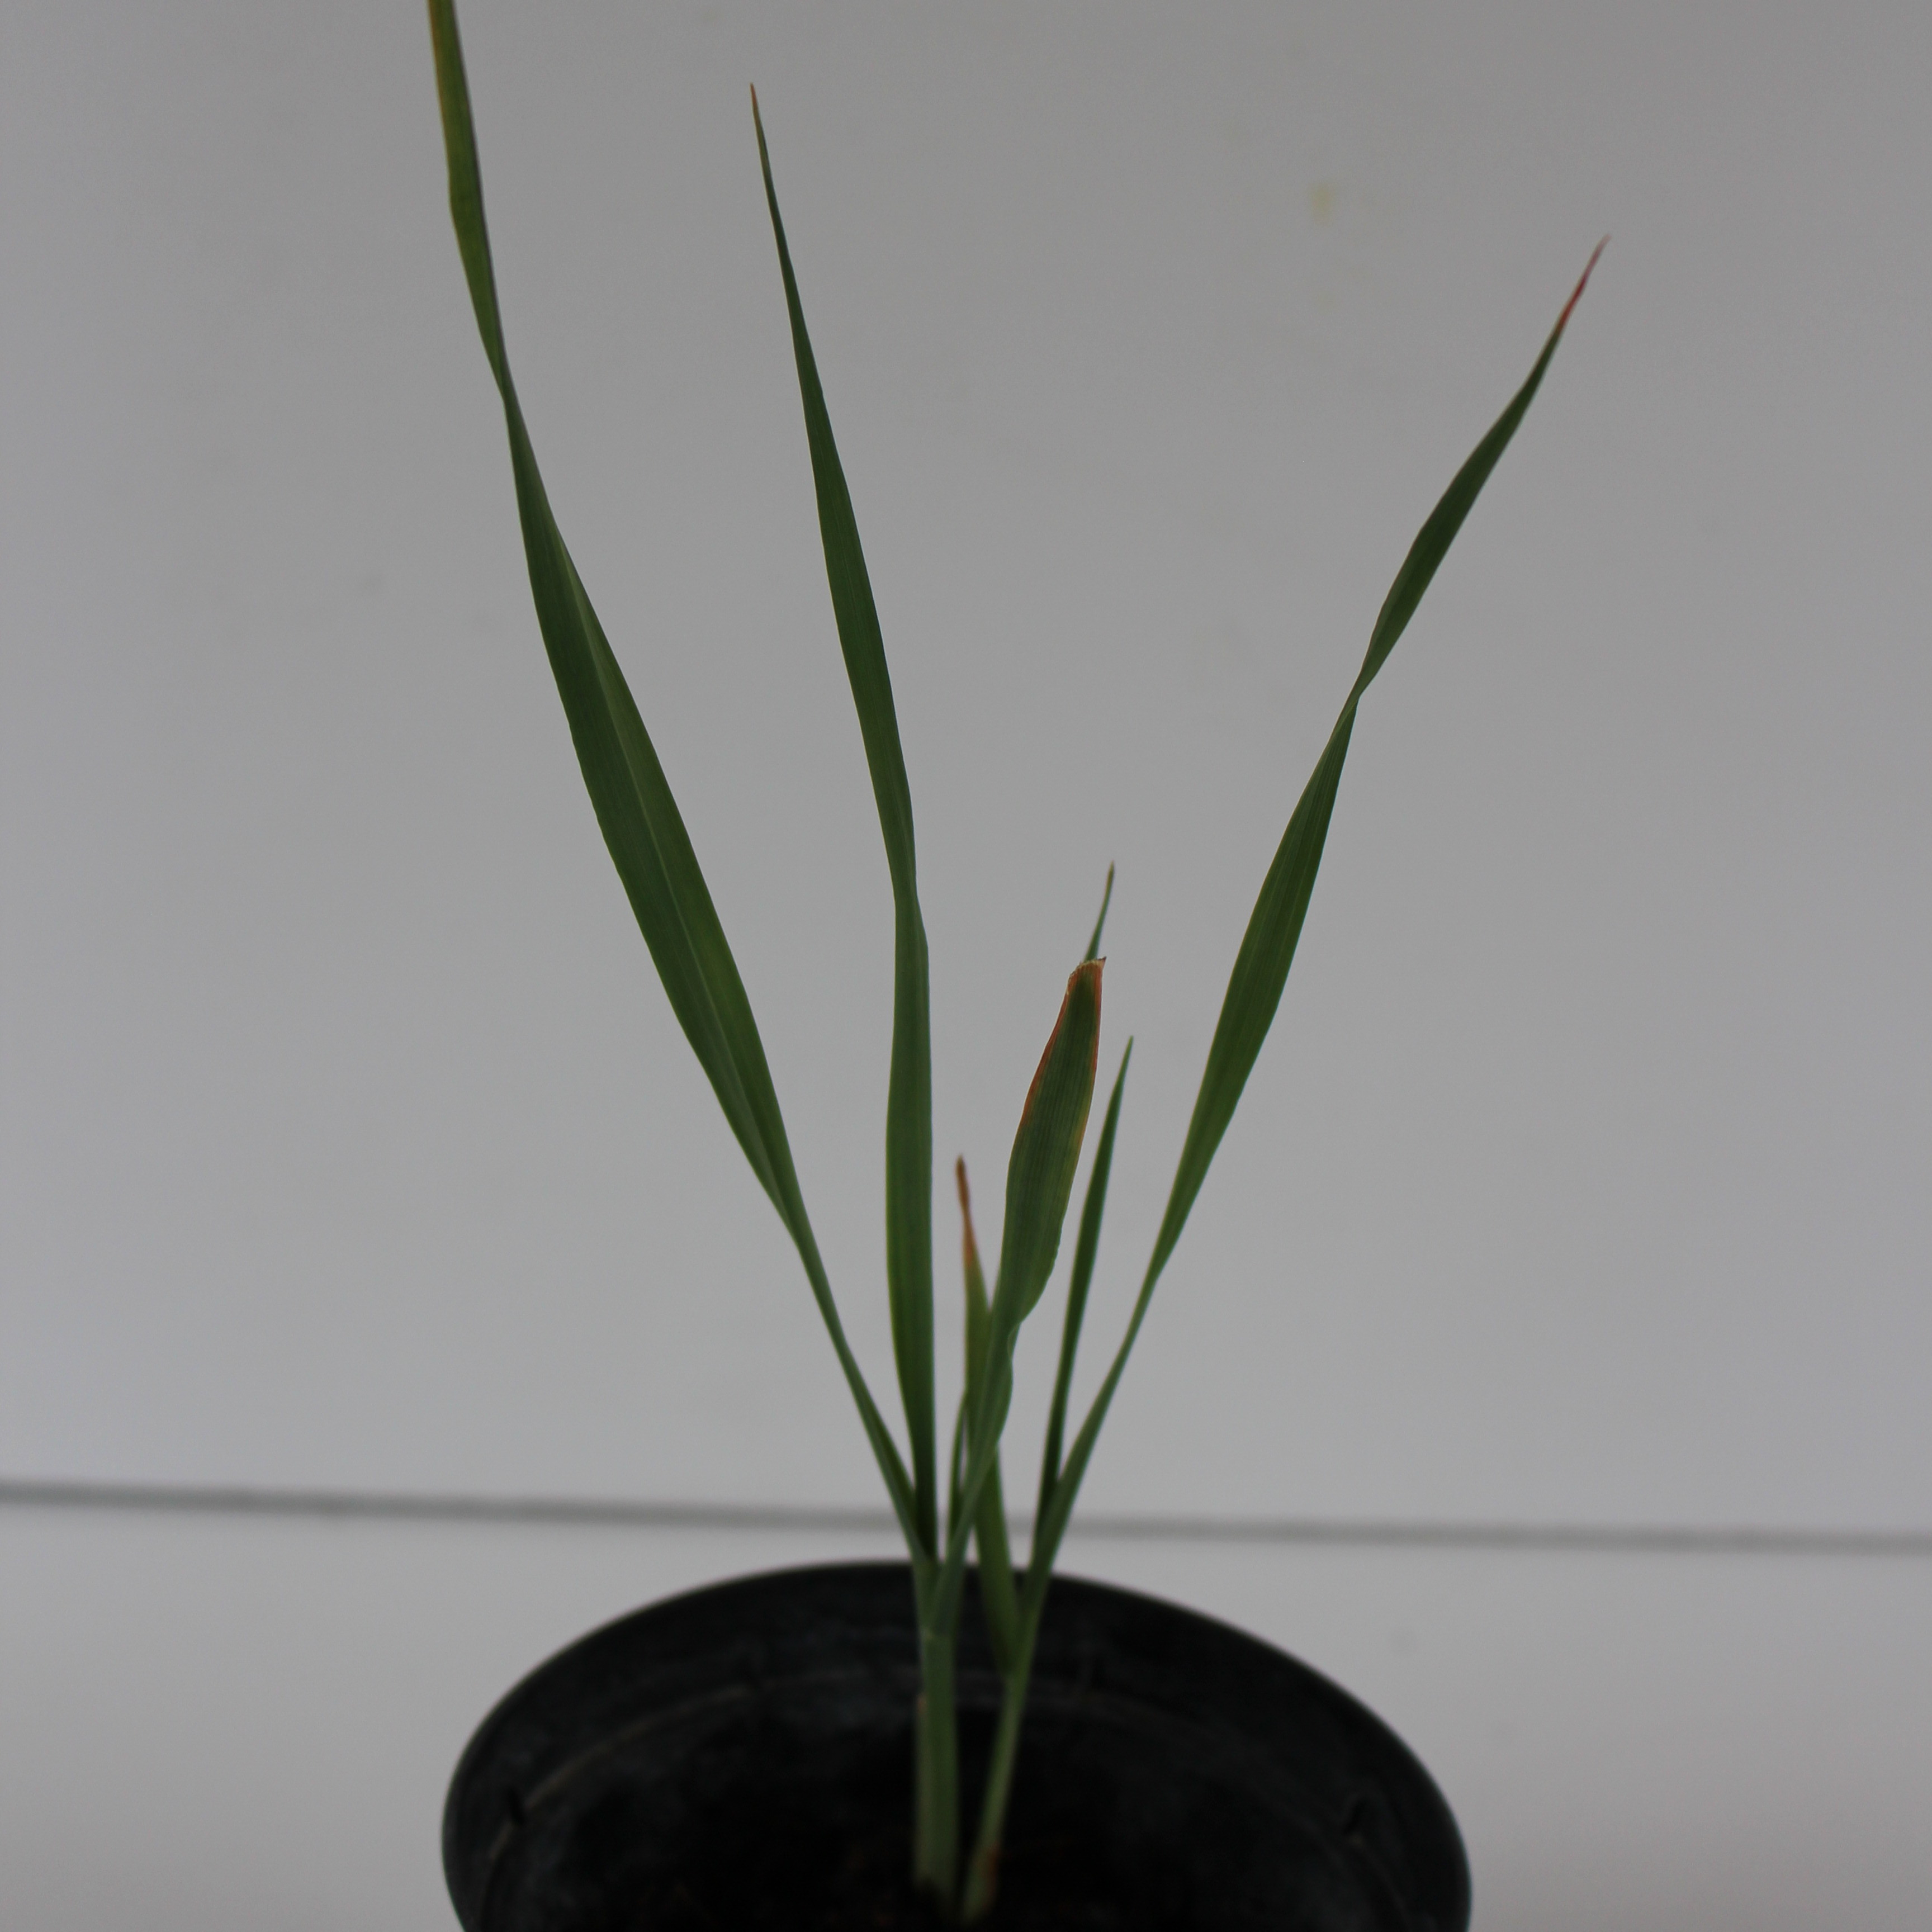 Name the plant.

Avena sterilis
